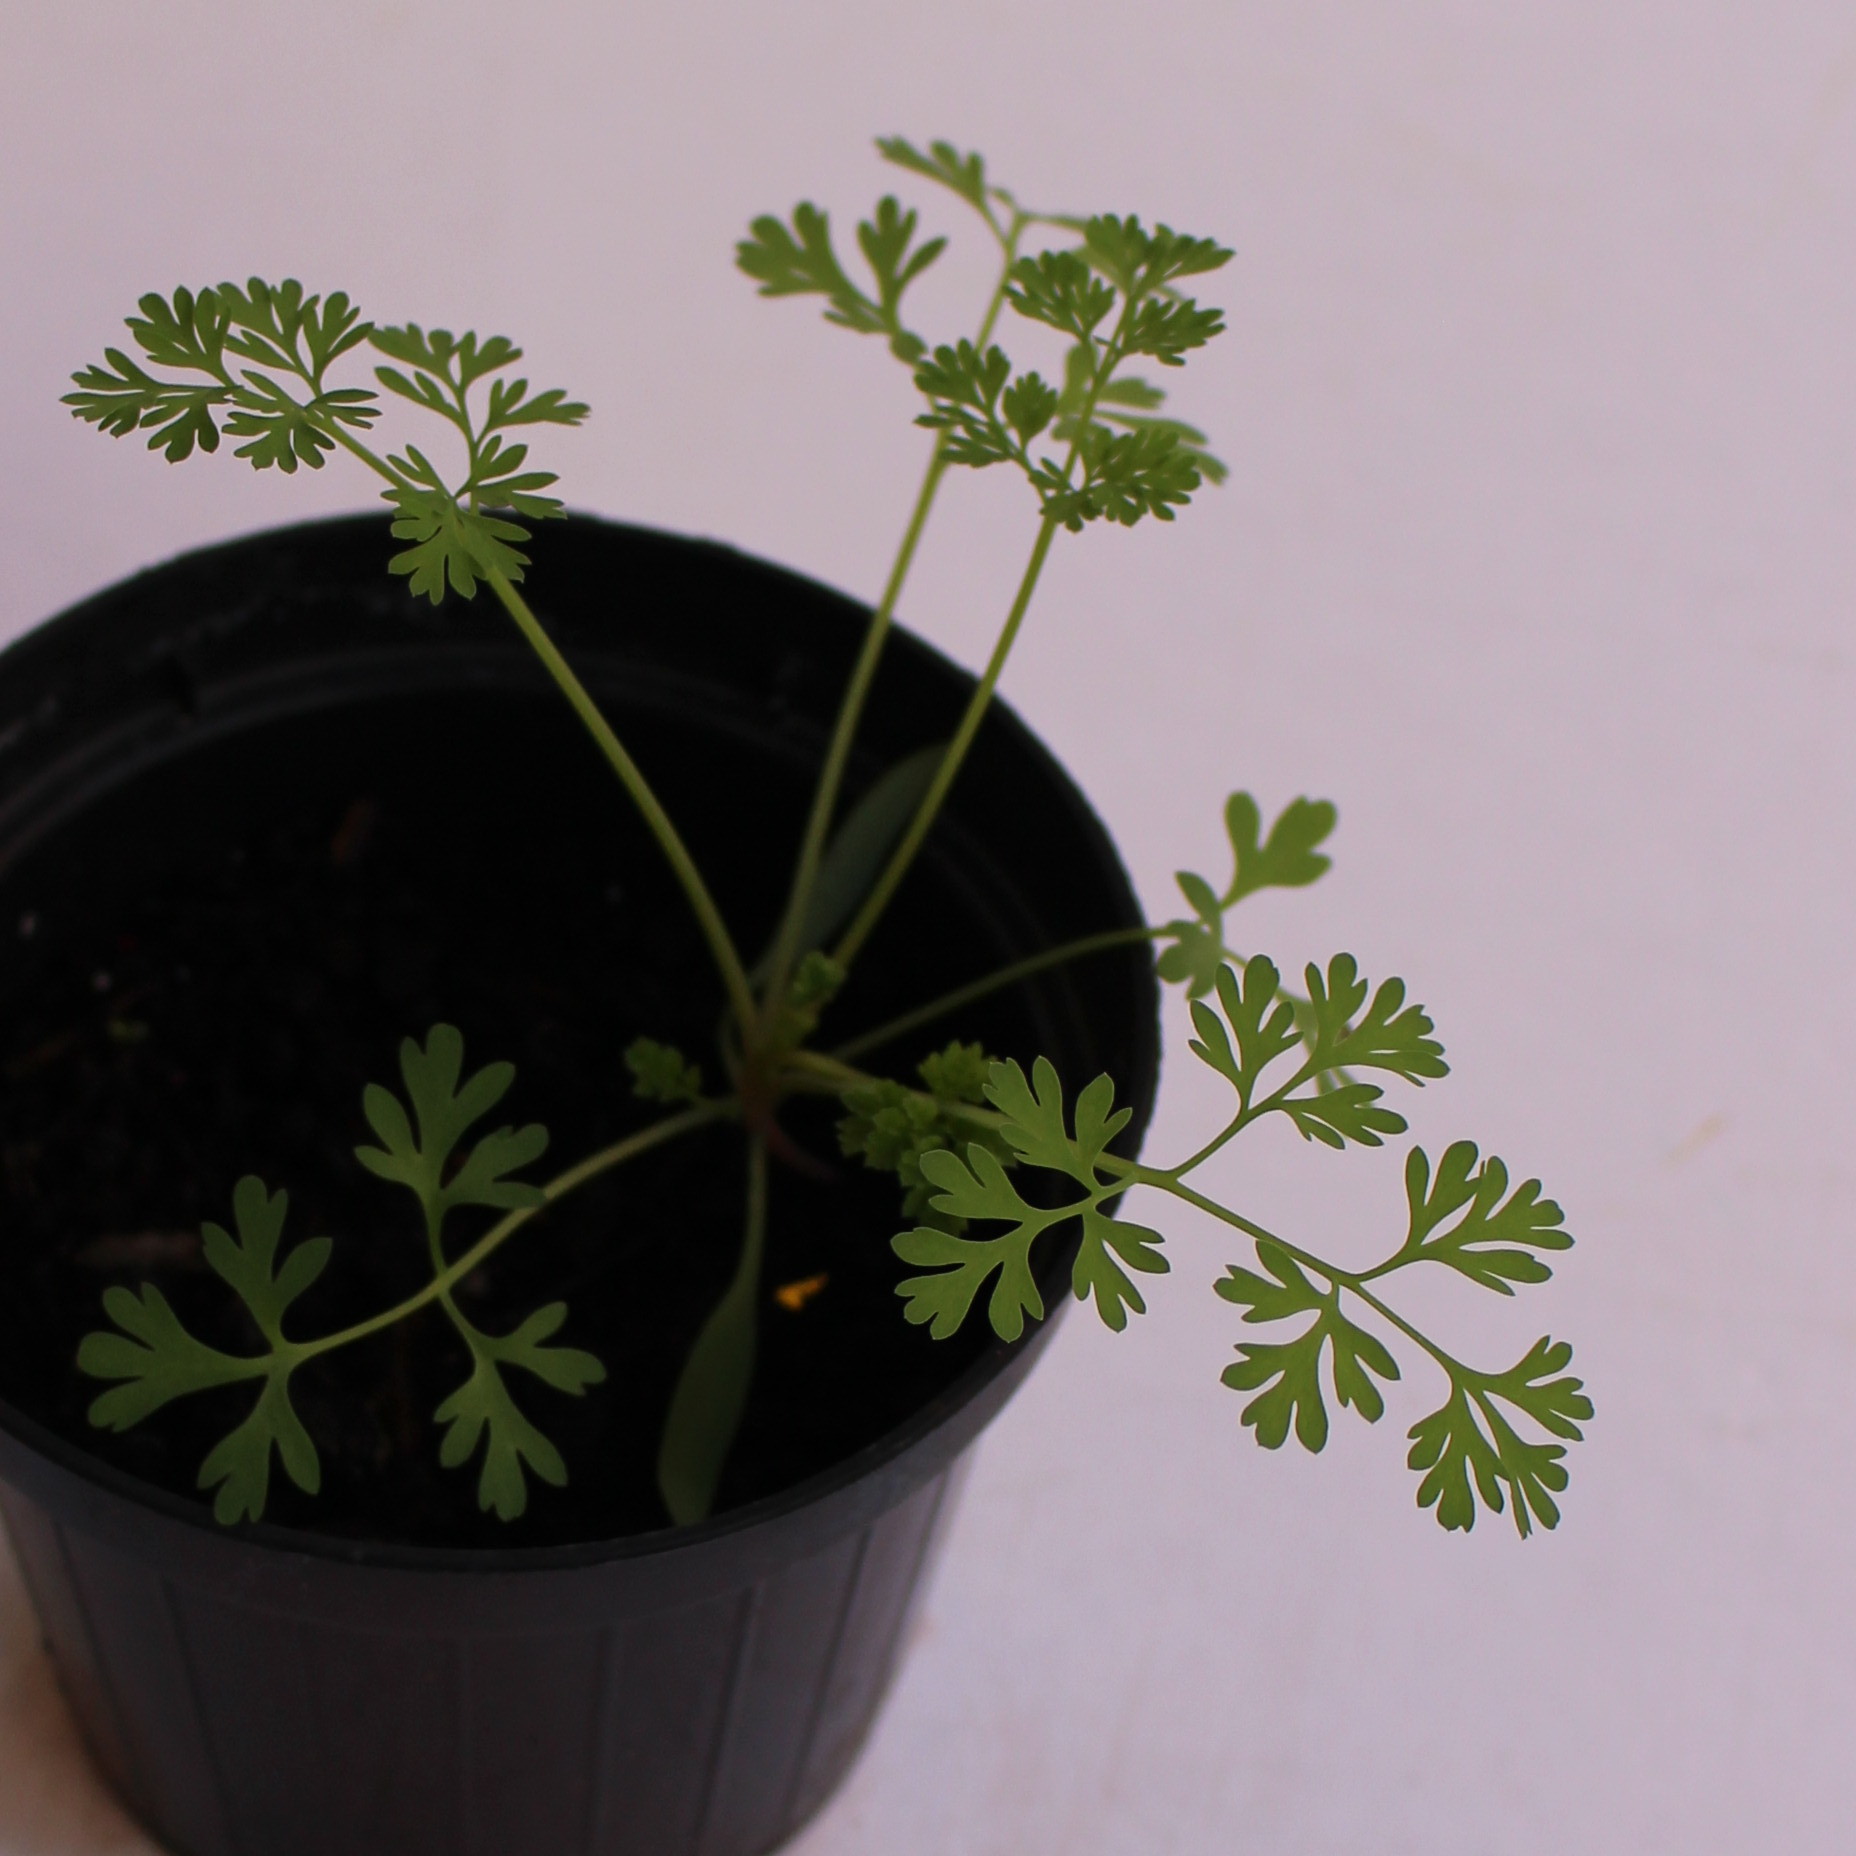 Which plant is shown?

Fumaria officinalis
